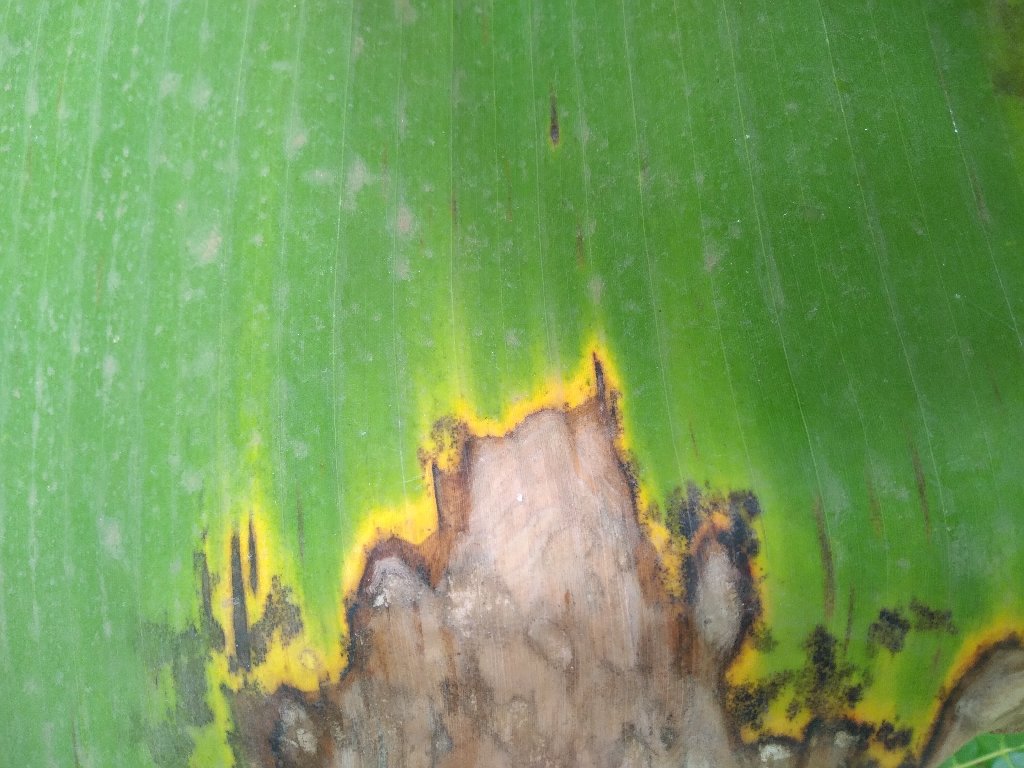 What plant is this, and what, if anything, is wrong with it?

banana, black sigatoka
